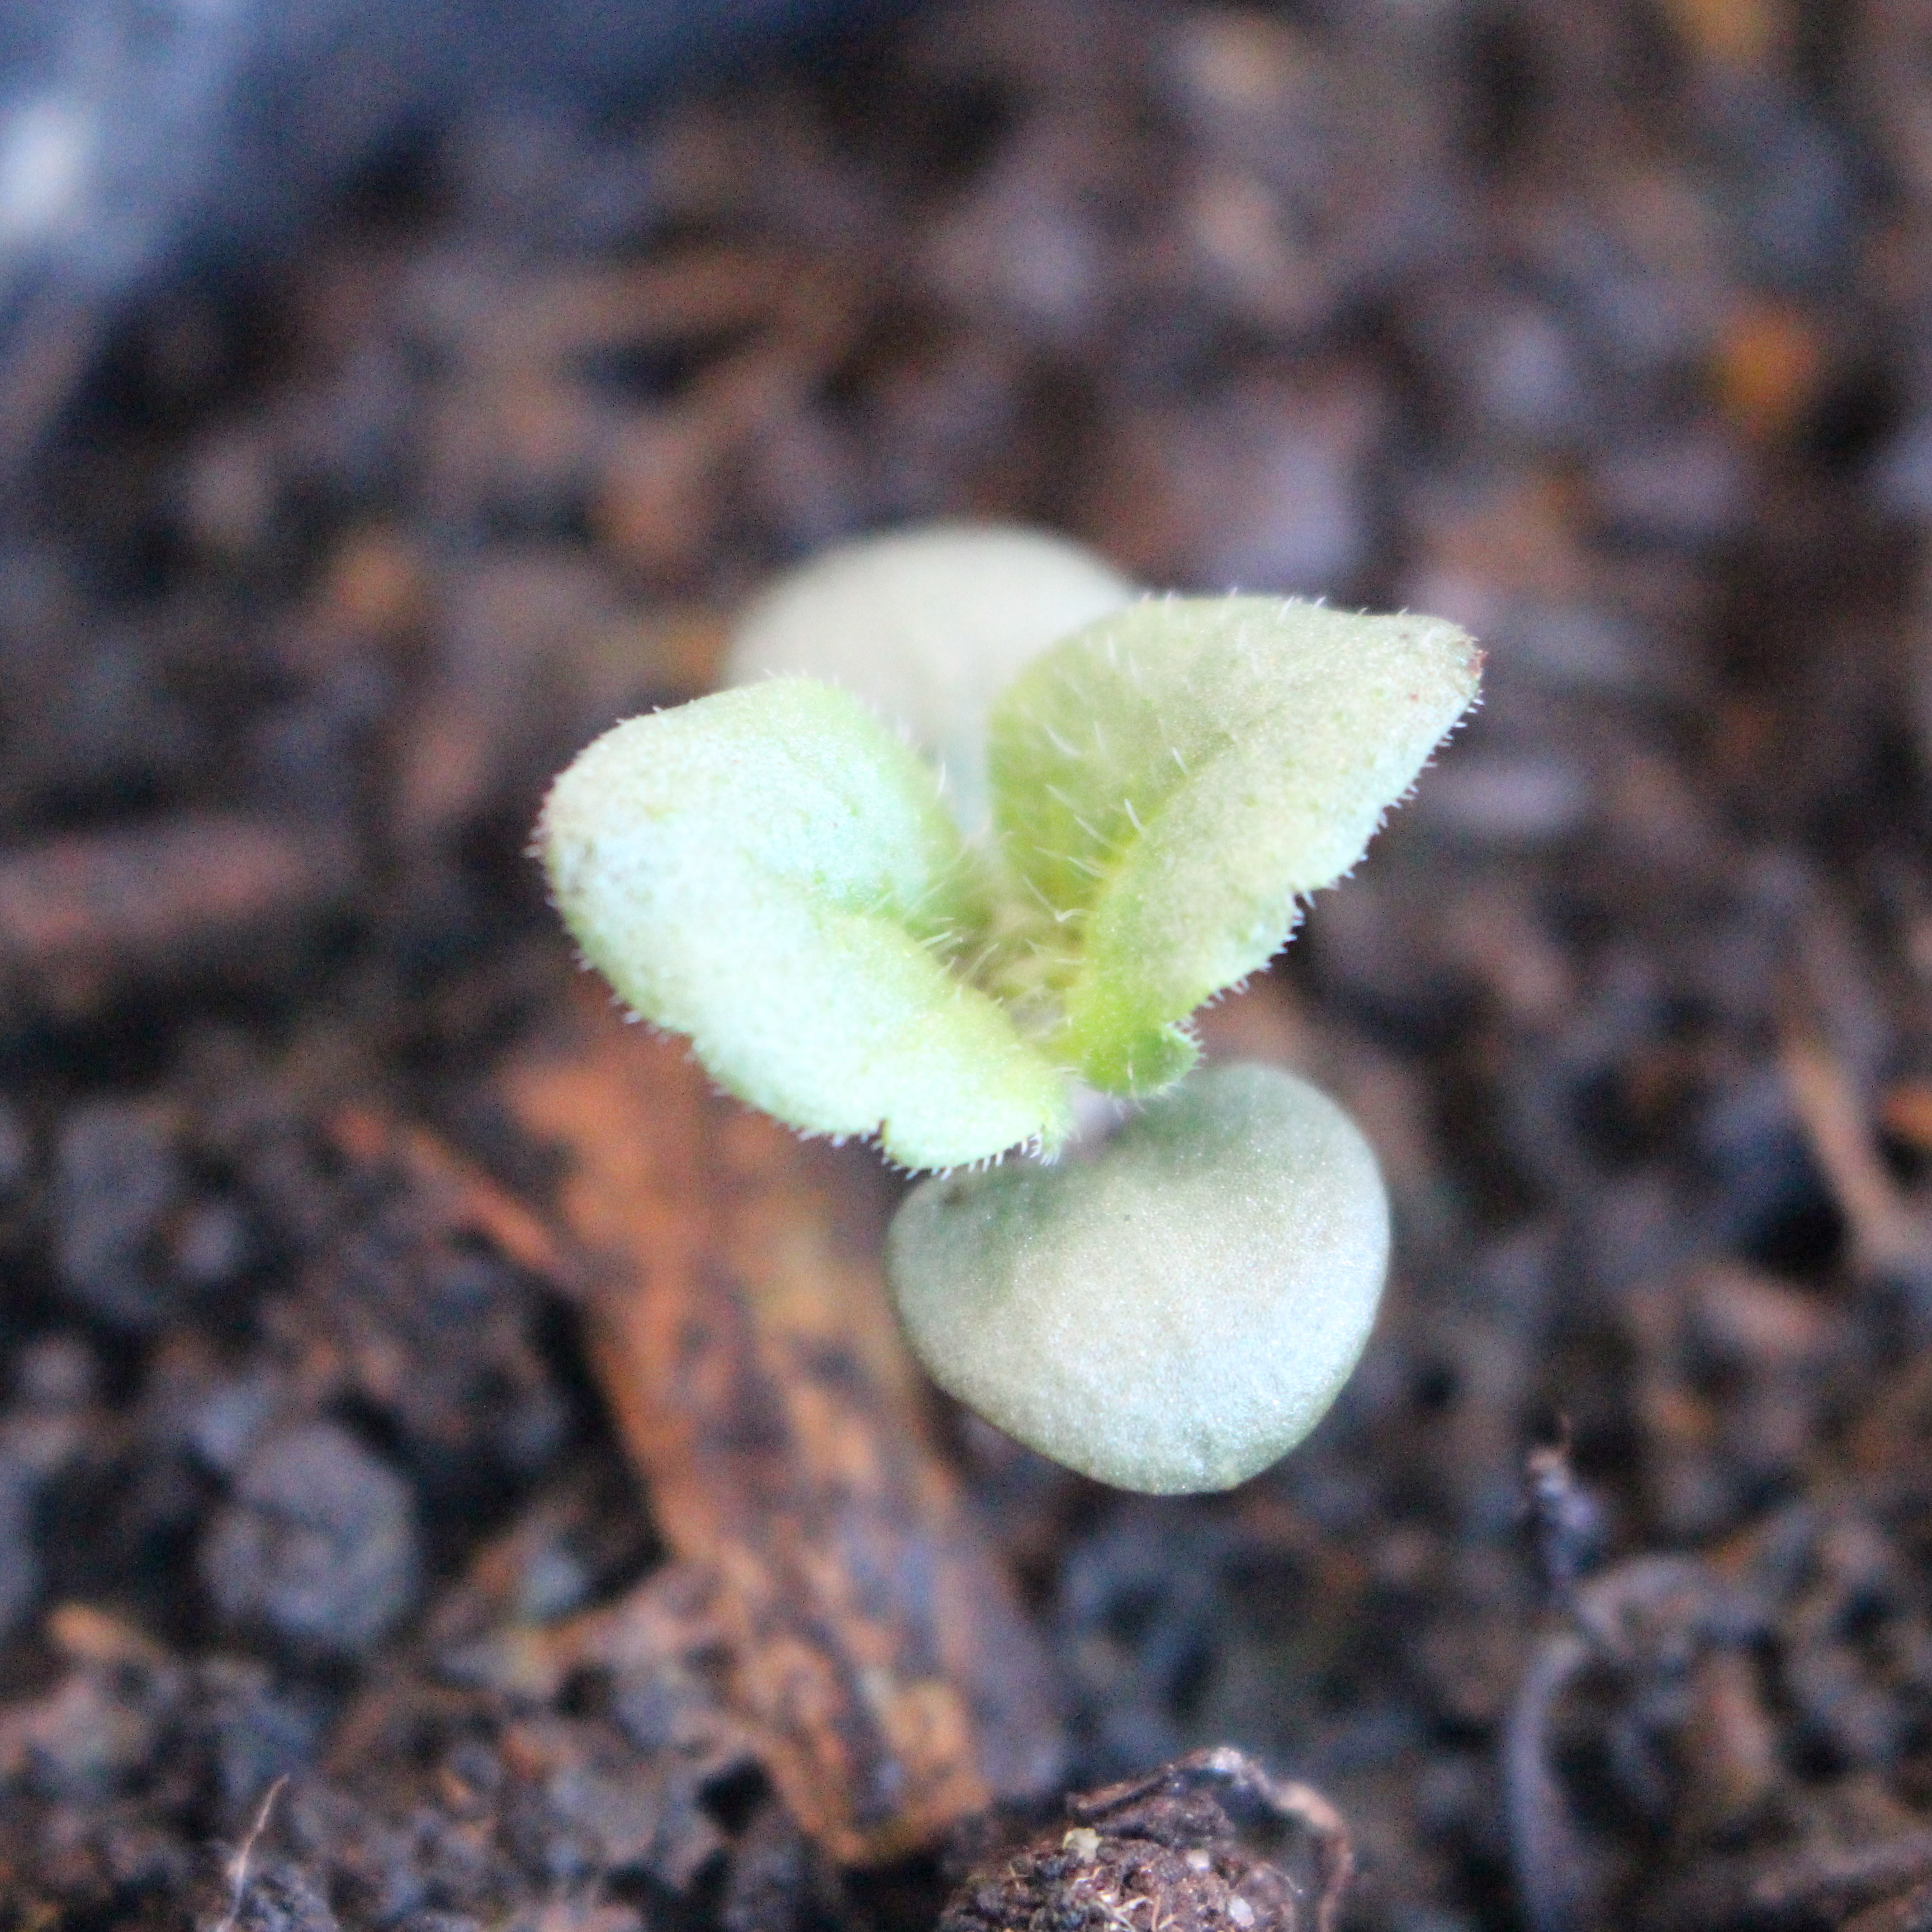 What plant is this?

Veronica persica
